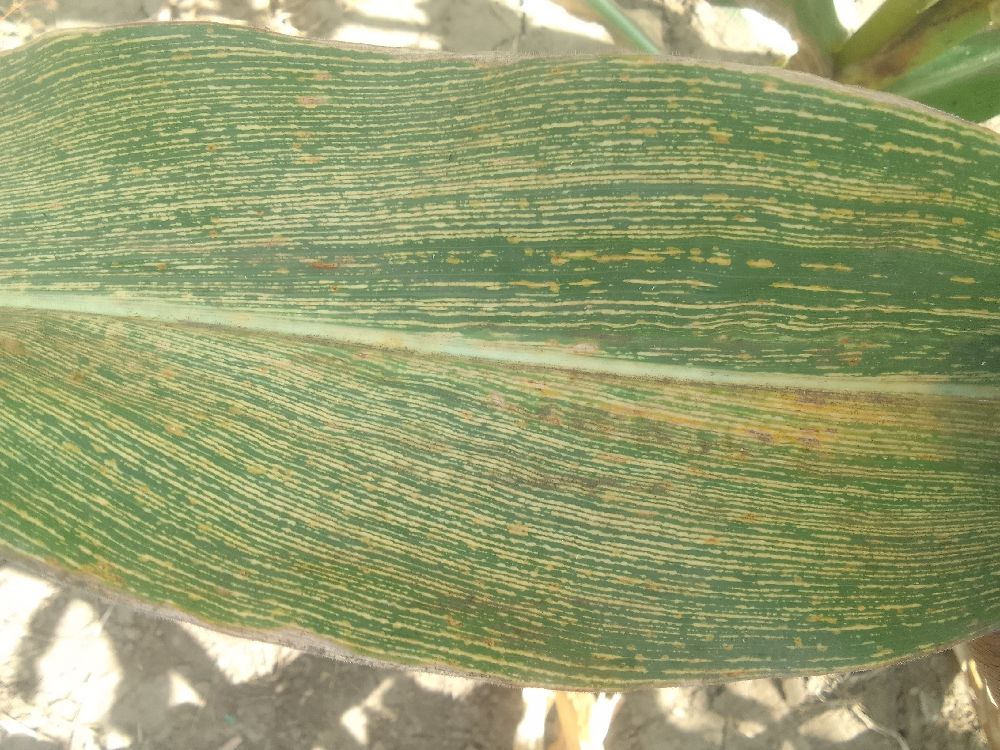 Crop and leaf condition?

maize, maize streak virus
